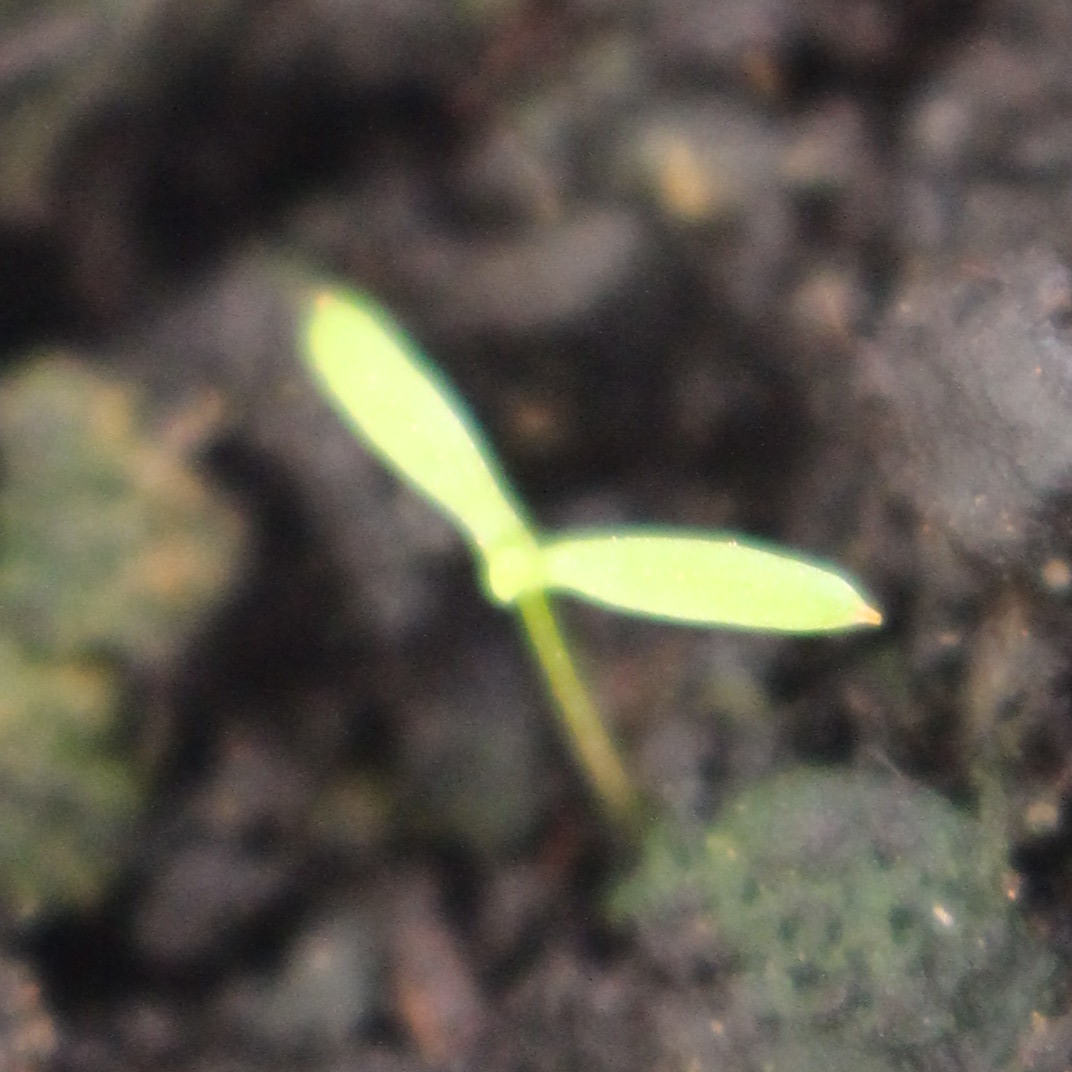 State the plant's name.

Papaver rhoeas
